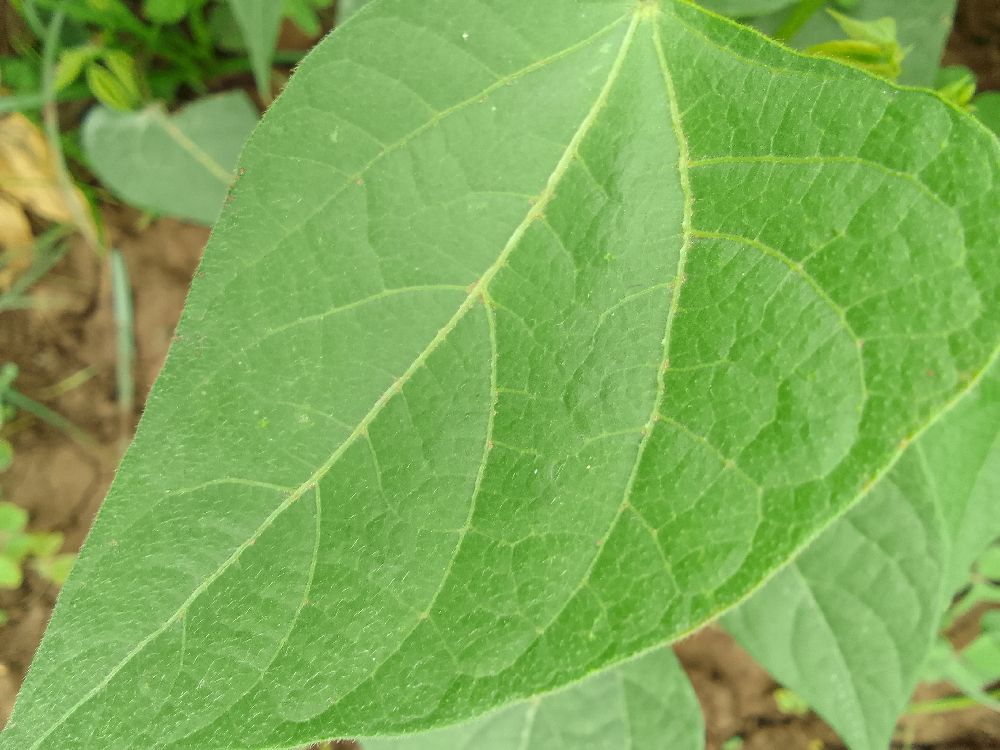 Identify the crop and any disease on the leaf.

common bean, healthy
